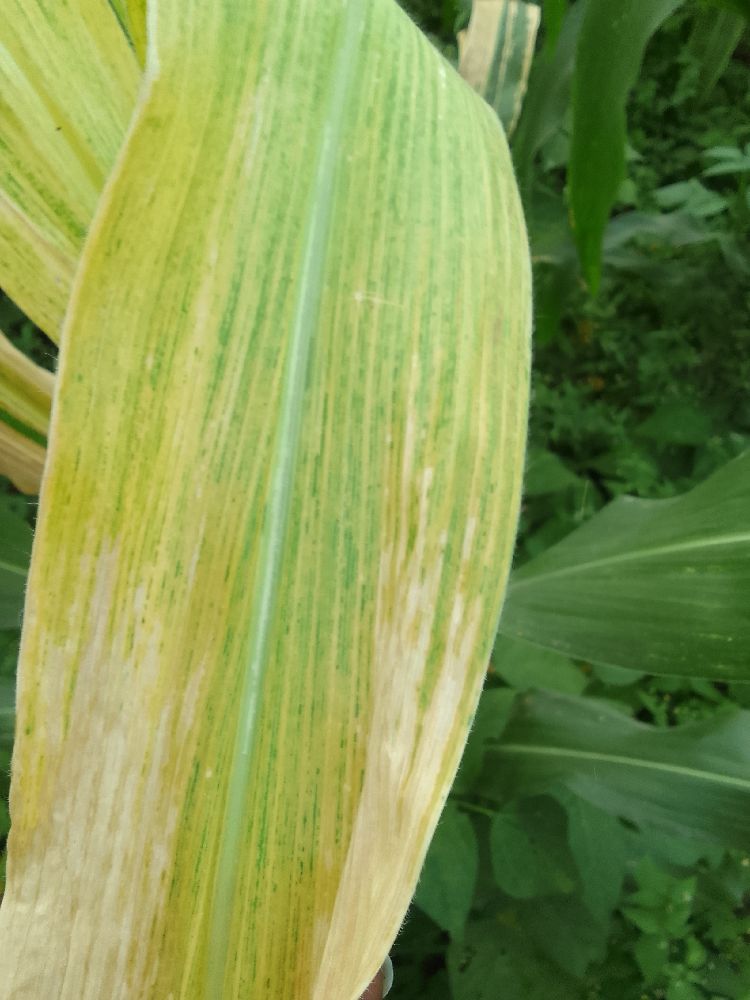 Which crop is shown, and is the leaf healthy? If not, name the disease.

maize, maize lethal necrosis
